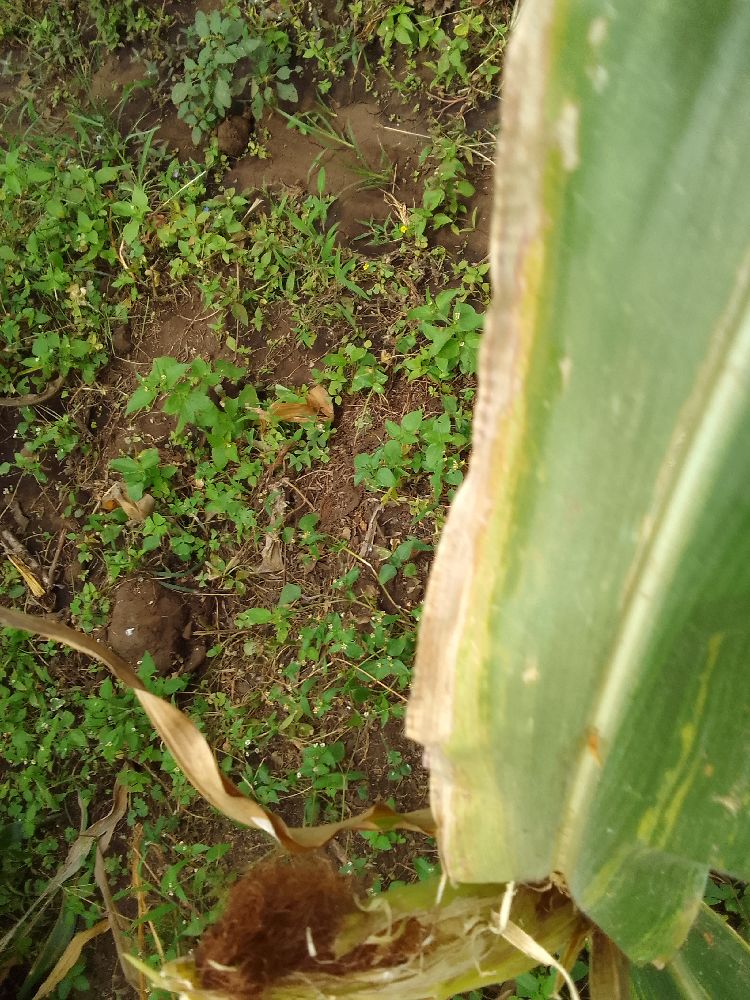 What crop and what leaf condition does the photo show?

maize, maize lethal necrosis
